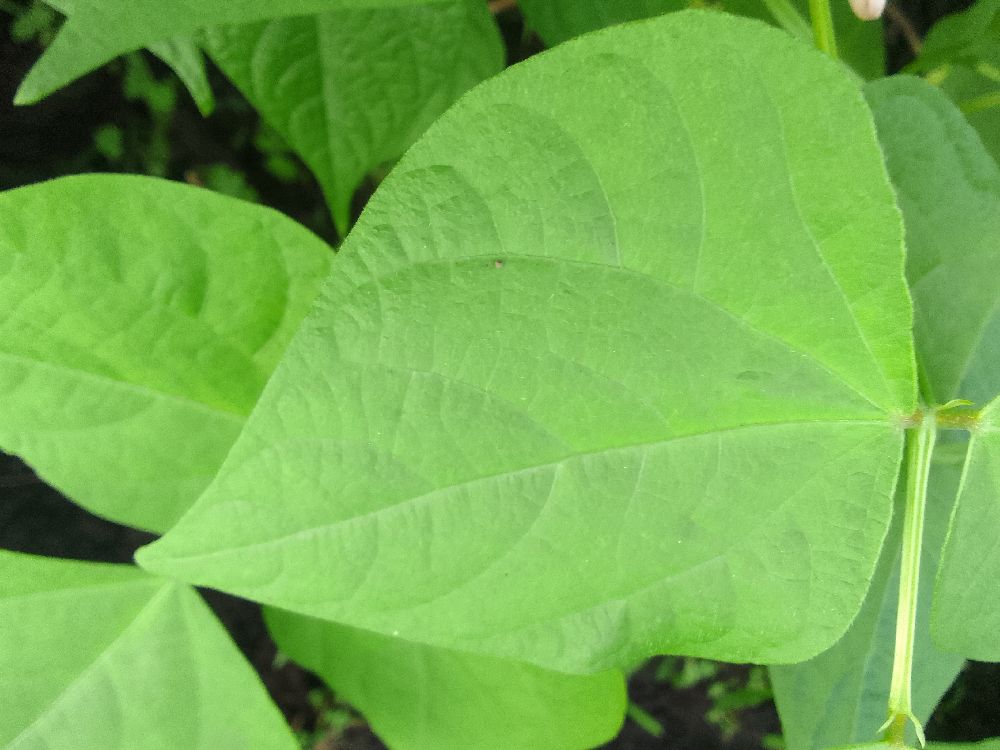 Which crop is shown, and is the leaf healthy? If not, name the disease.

common bean, healthy
